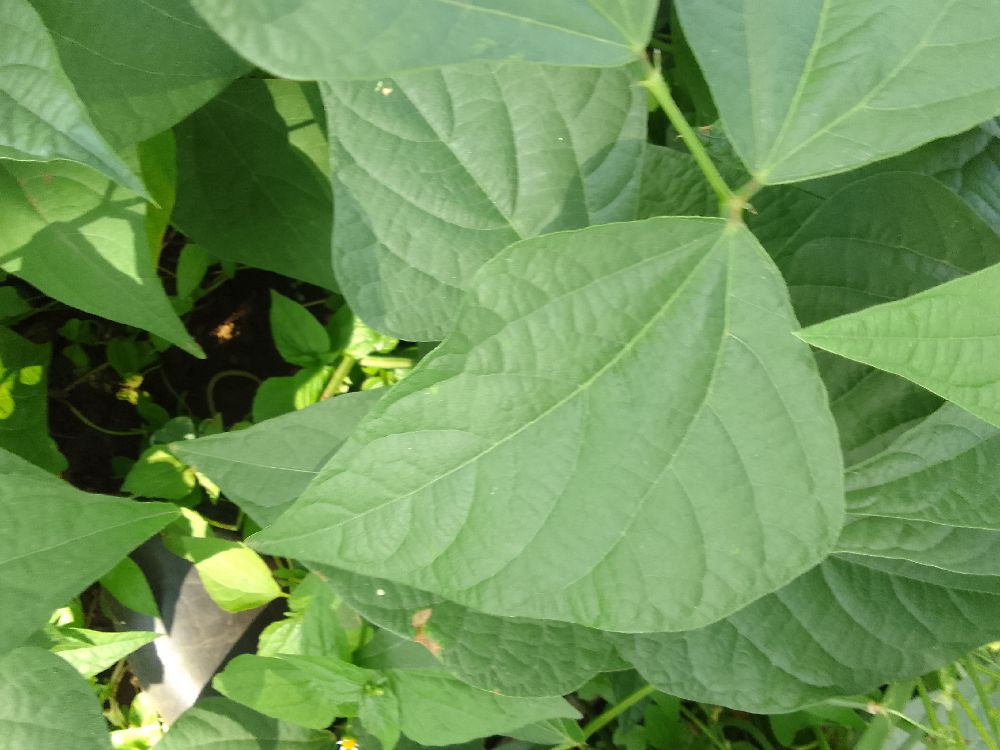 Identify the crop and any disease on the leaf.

common bean, healthy
